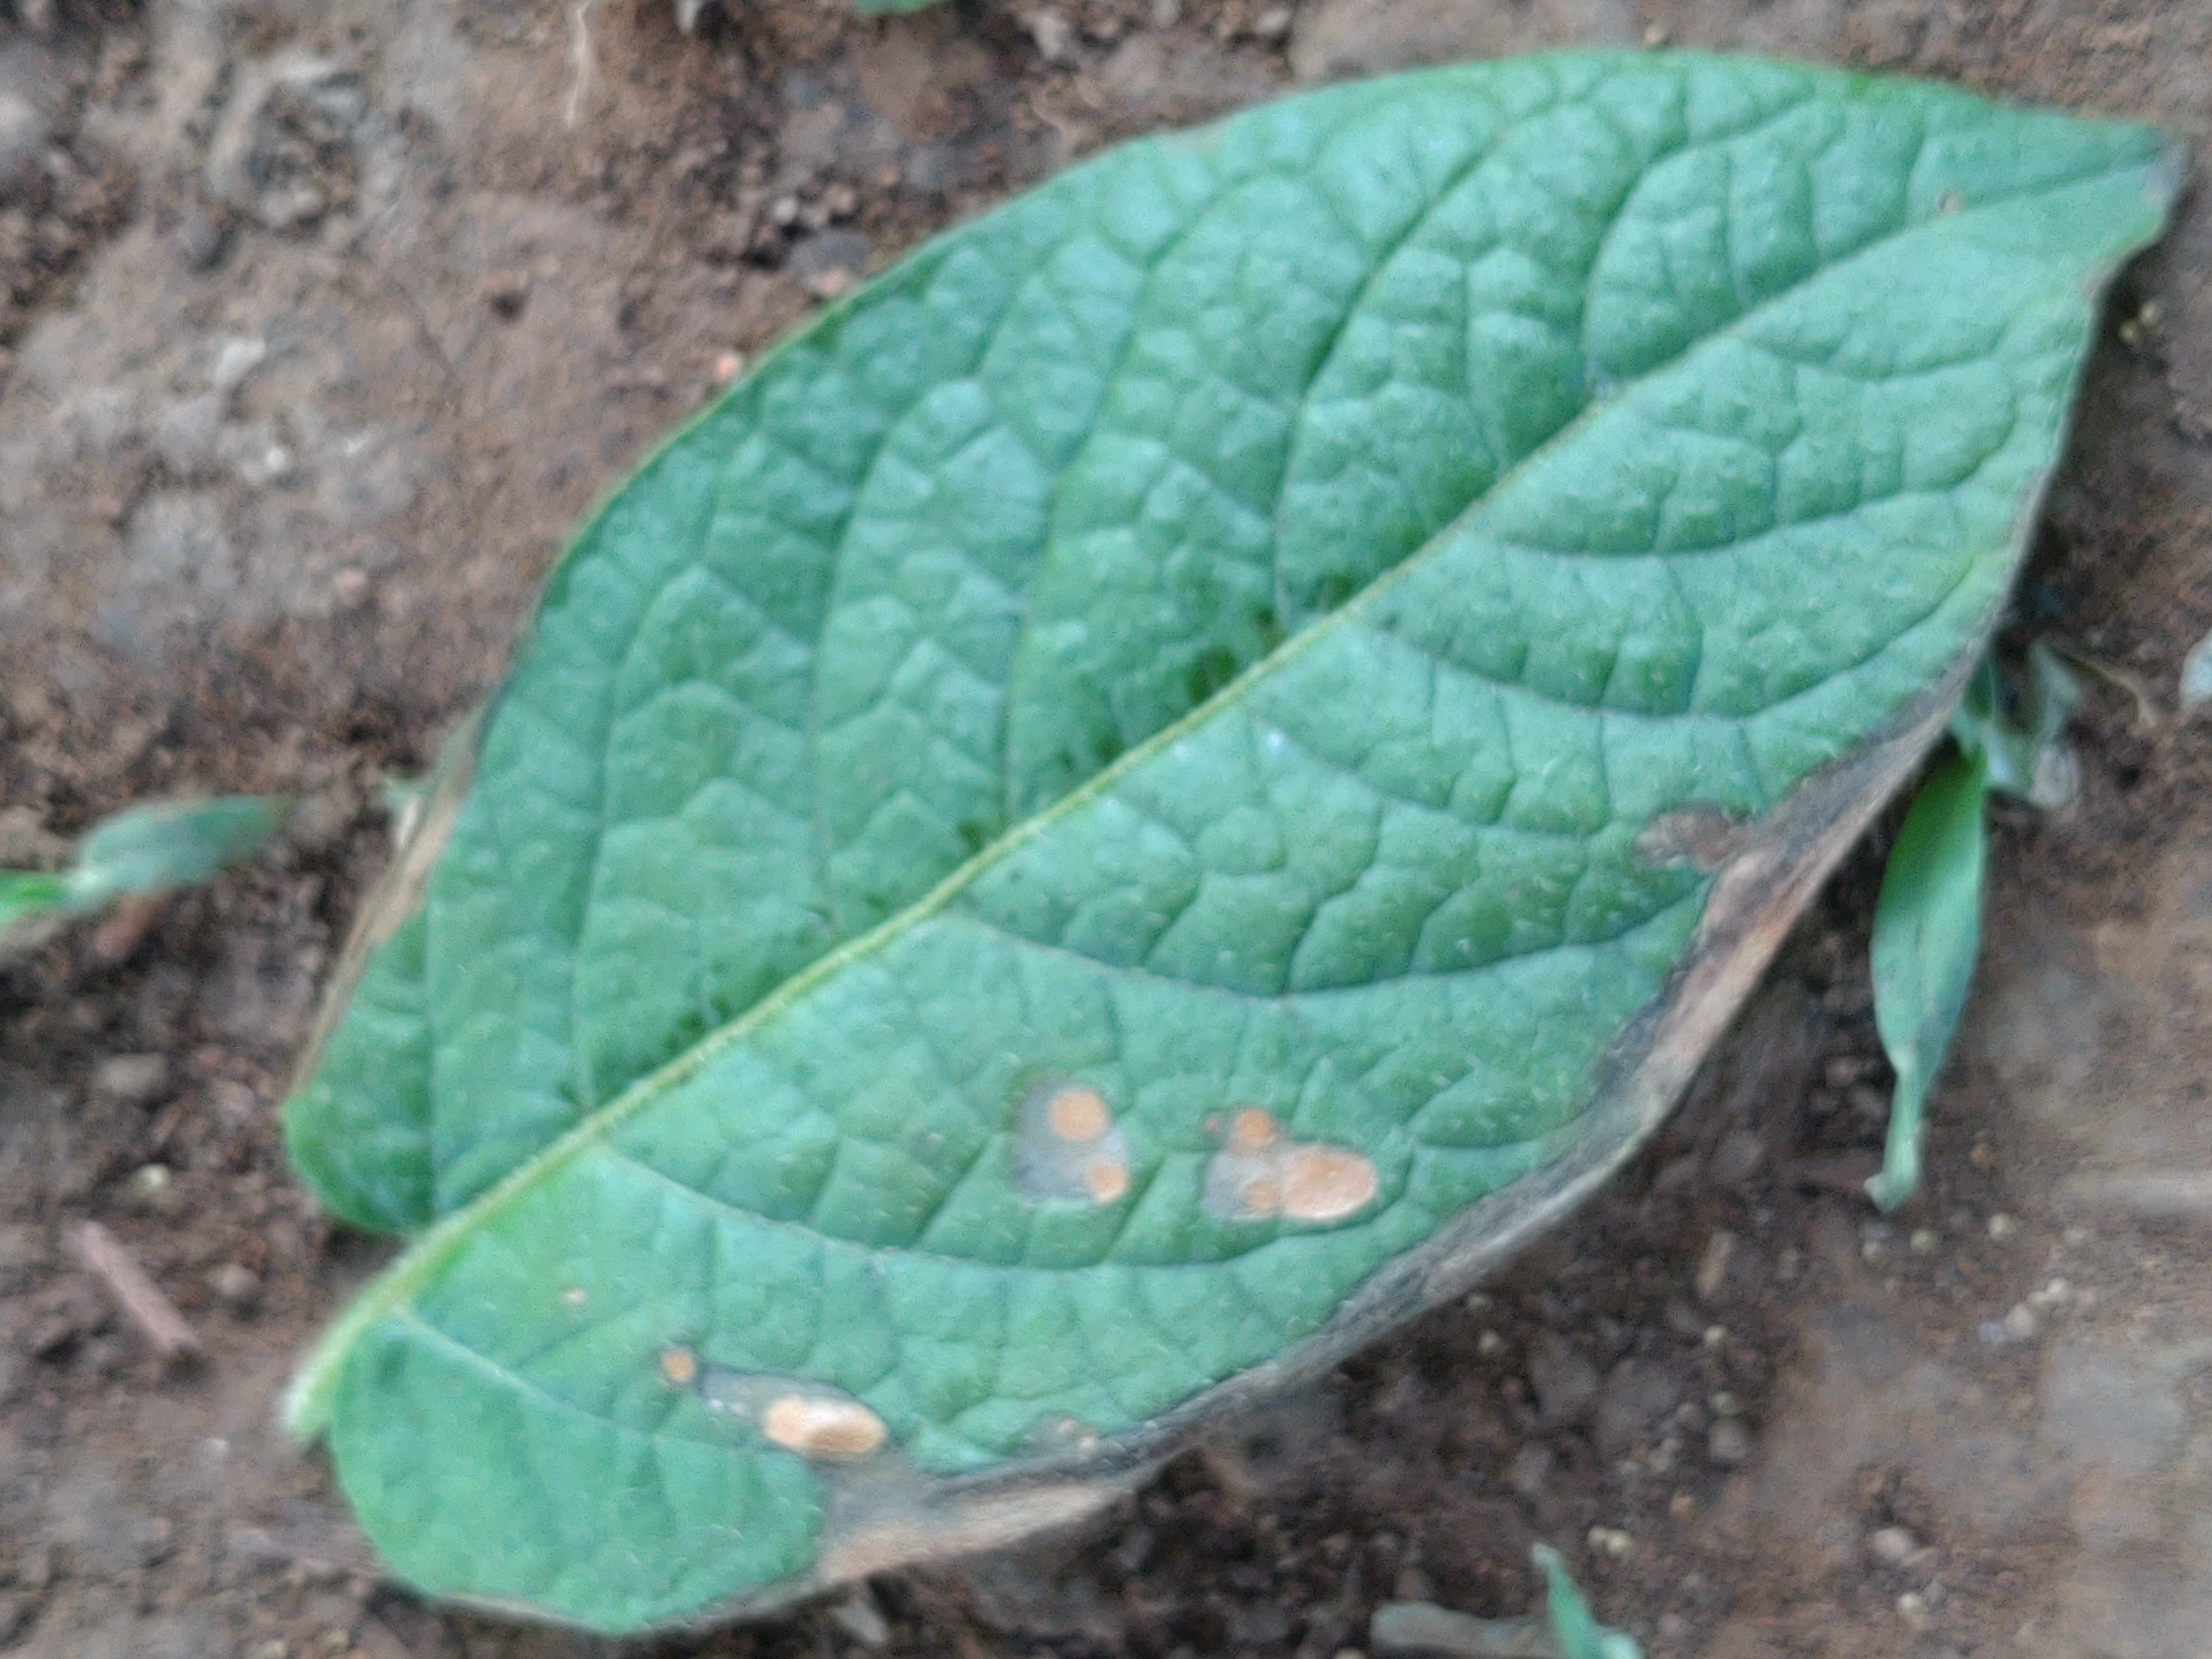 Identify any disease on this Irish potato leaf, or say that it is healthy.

early blight
